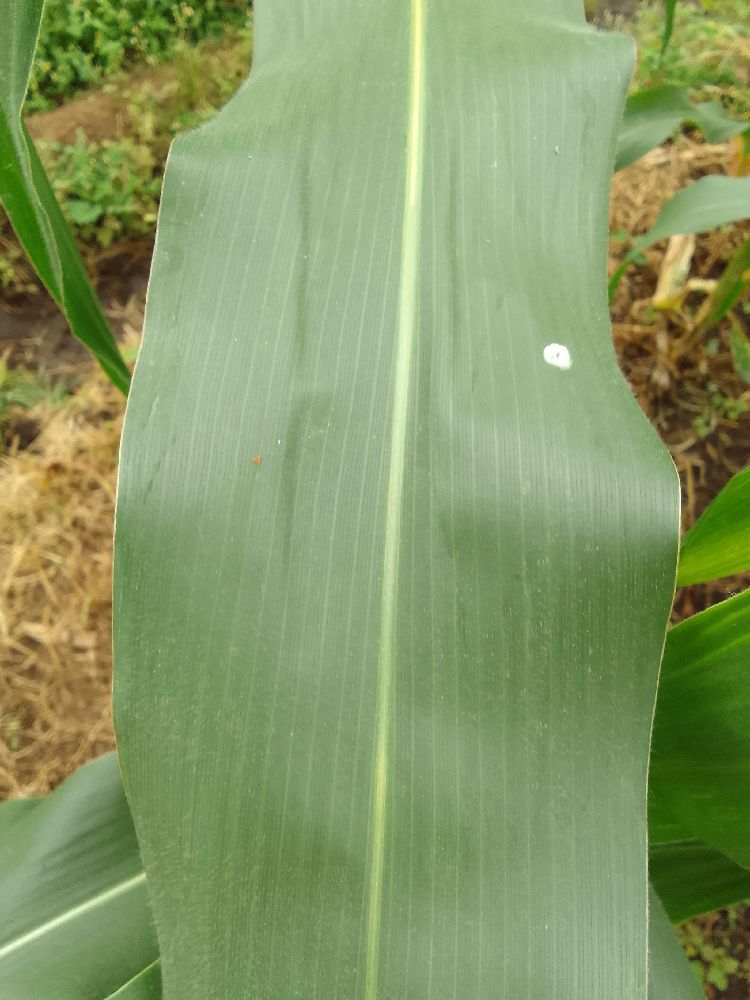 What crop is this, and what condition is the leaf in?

maize, healthy
